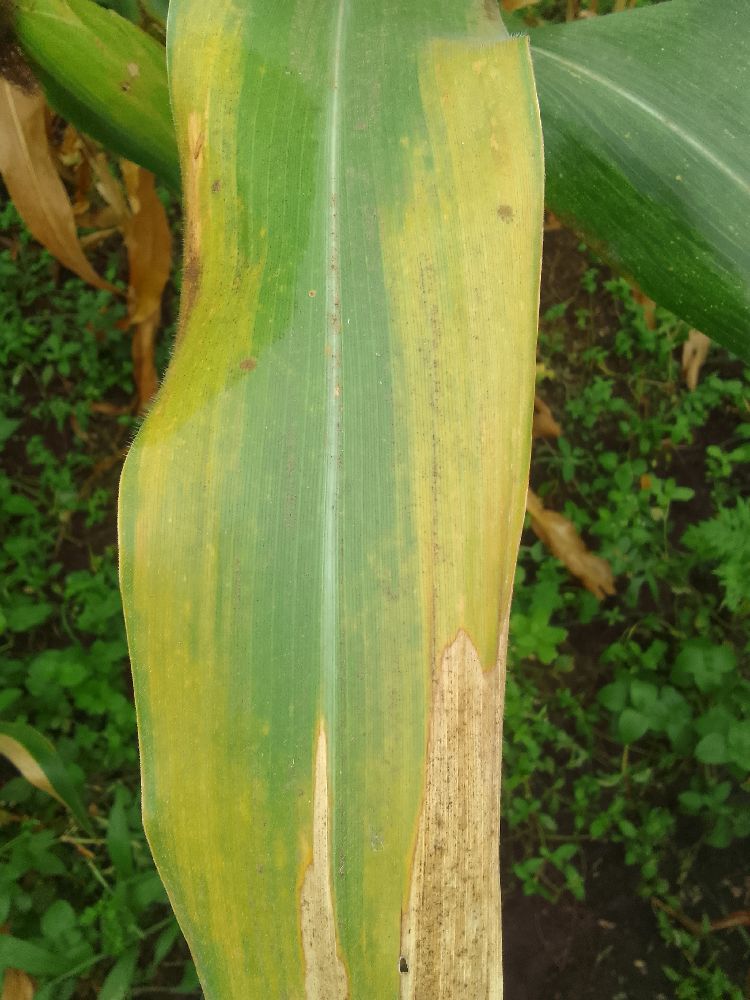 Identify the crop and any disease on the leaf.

maize, maize lethal necrosis
